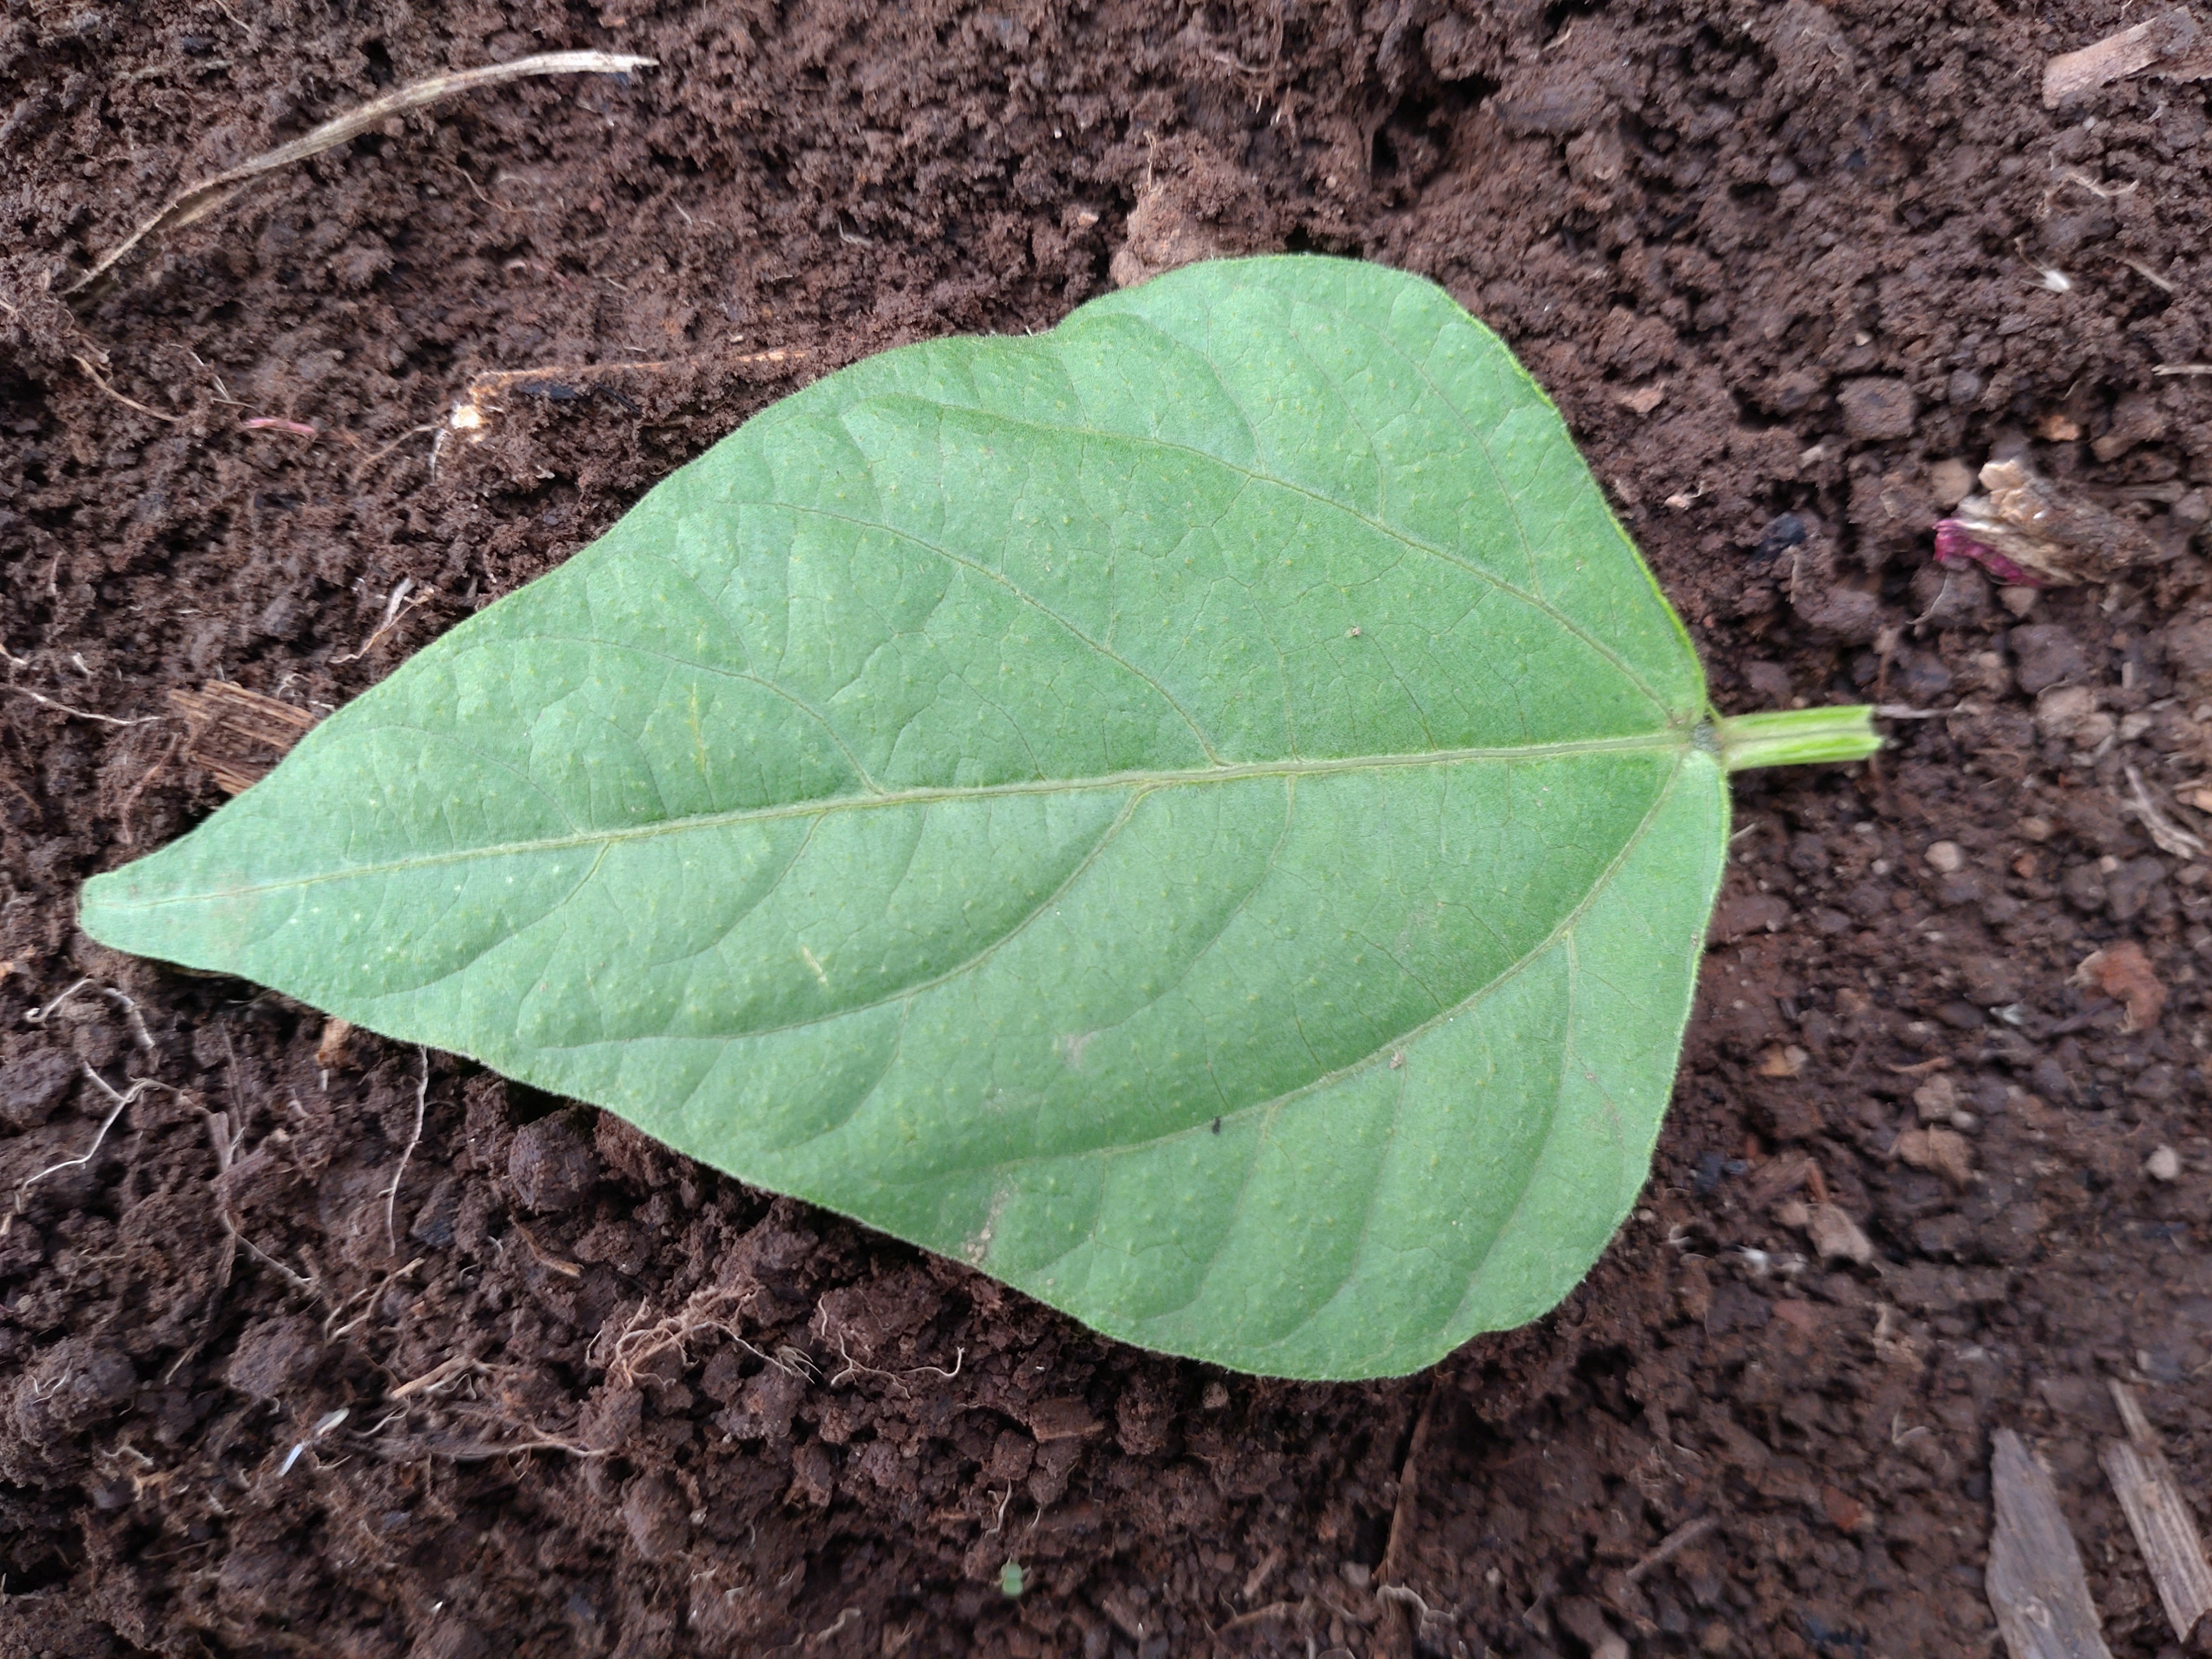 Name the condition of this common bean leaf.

healthy
